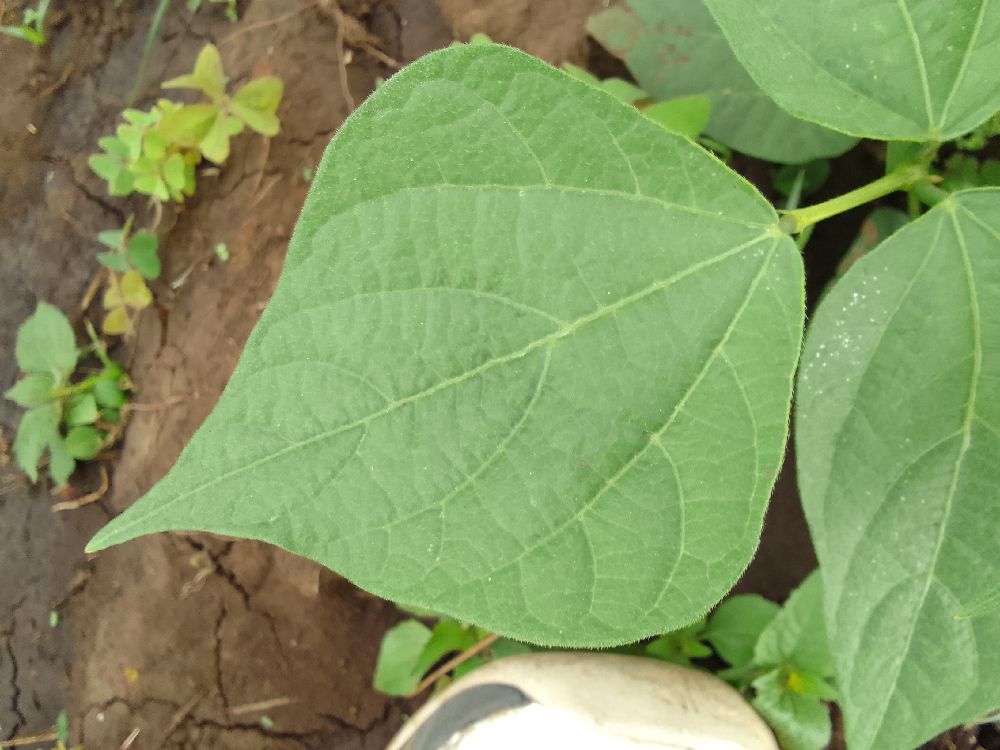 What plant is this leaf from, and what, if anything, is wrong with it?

common bean, healthy
